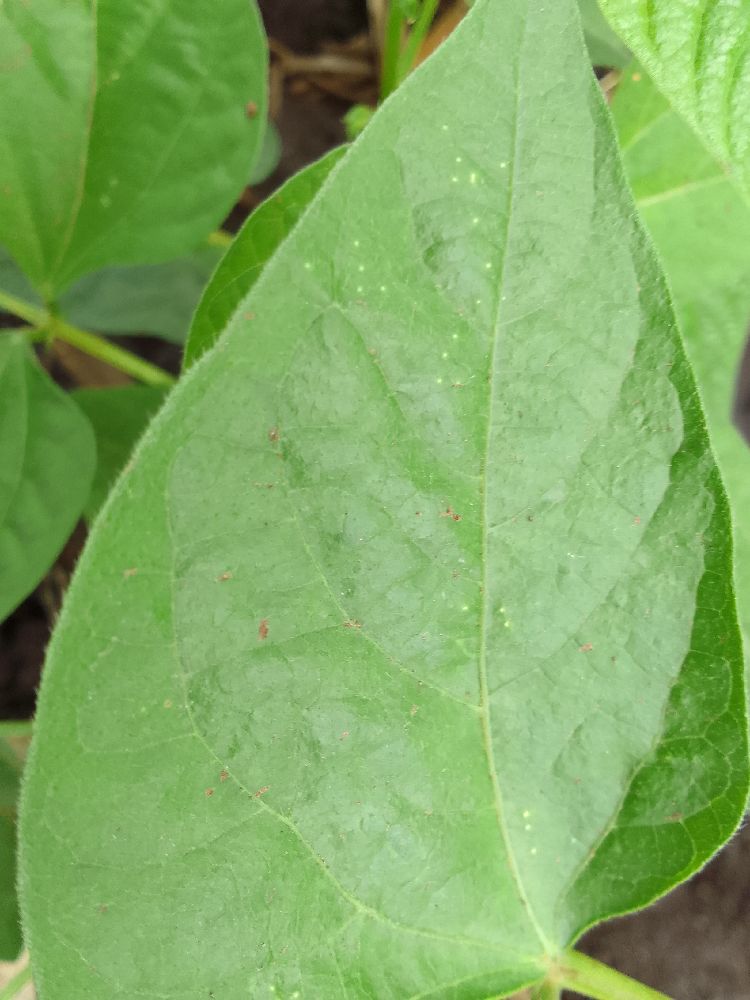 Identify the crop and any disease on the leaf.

common bean, healthy
